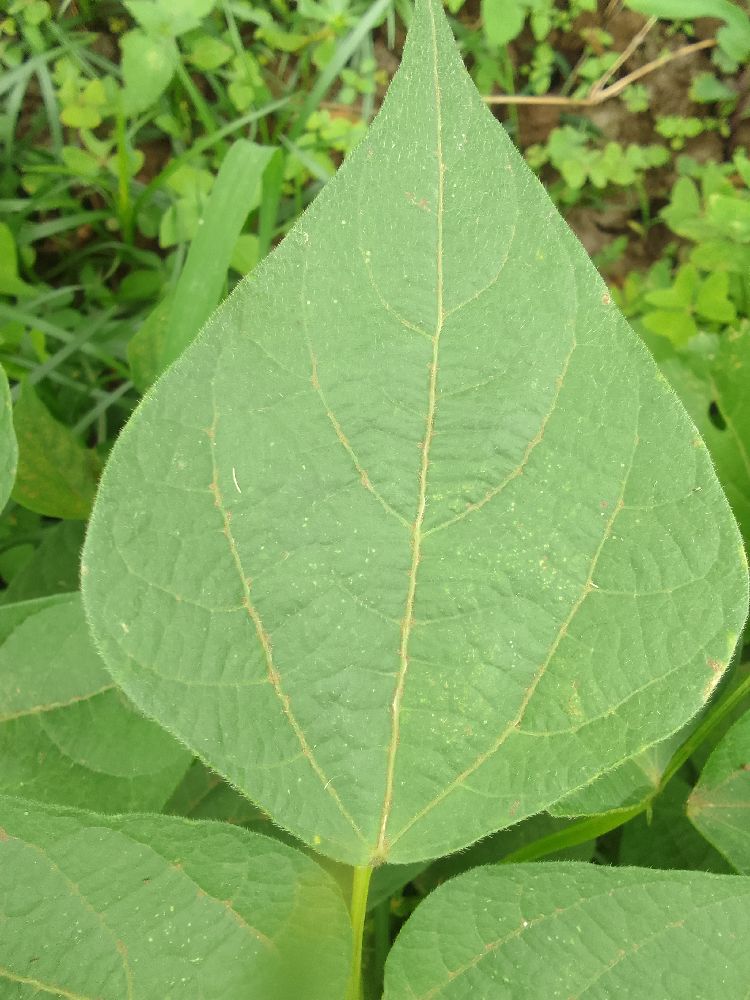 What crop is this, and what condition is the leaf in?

common bean, healthy
